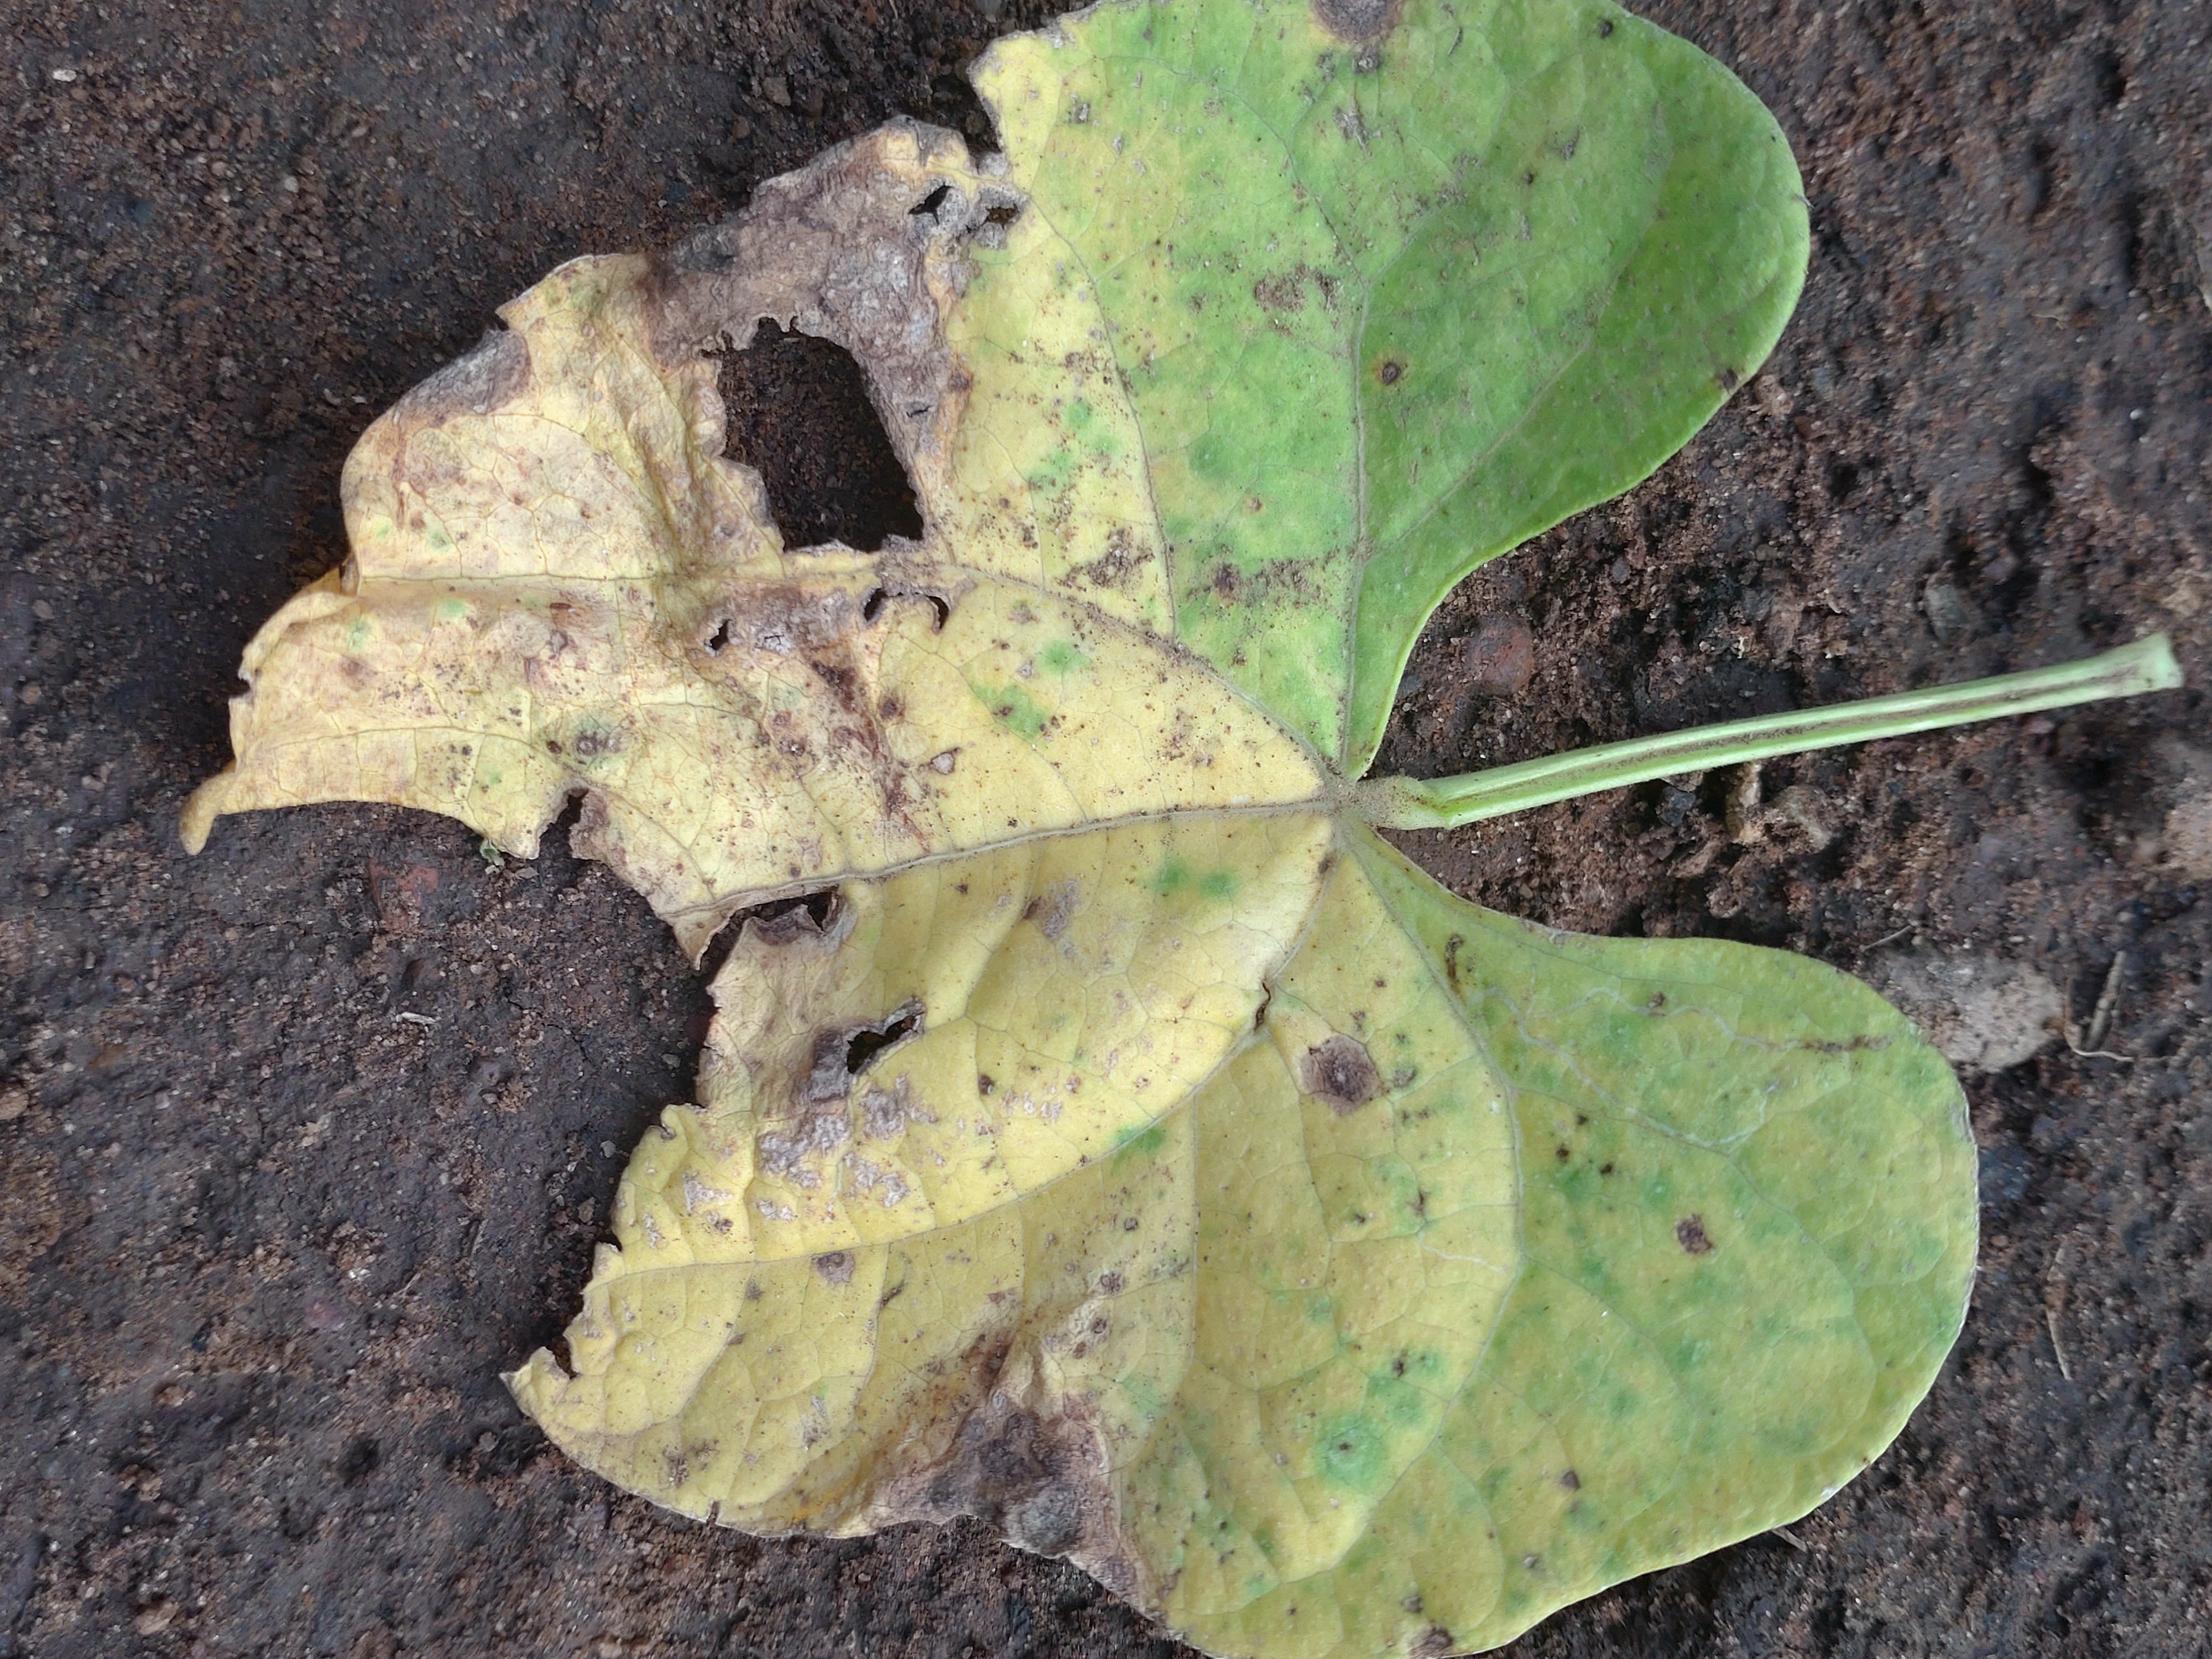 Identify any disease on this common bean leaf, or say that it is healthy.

anthracnose
